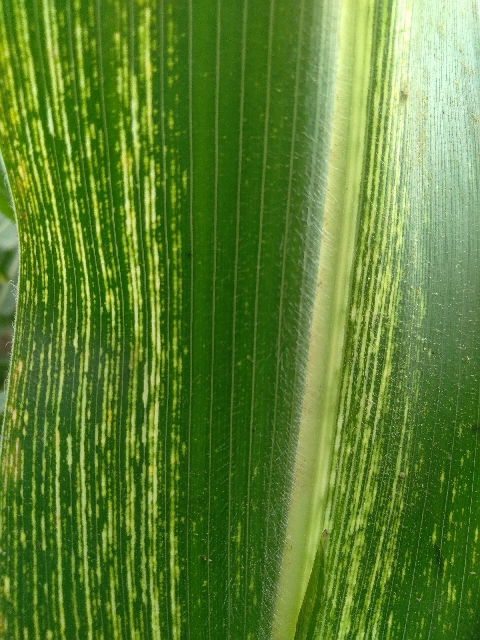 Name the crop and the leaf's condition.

maize, maize streak virus
